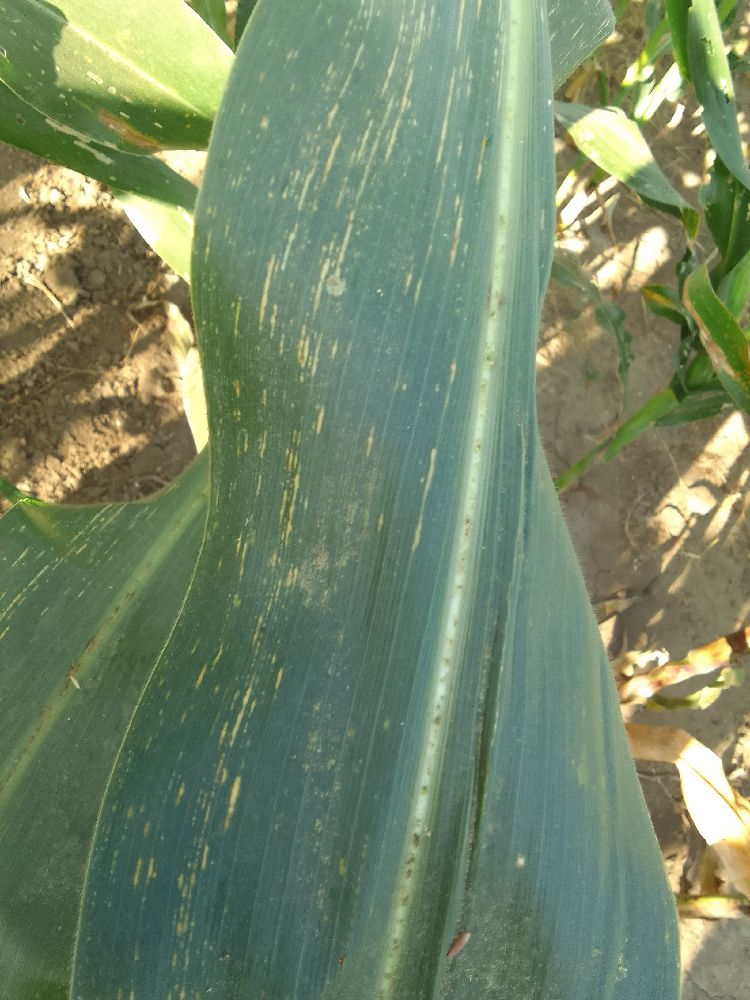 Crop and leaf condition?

maize, maize streak virus
